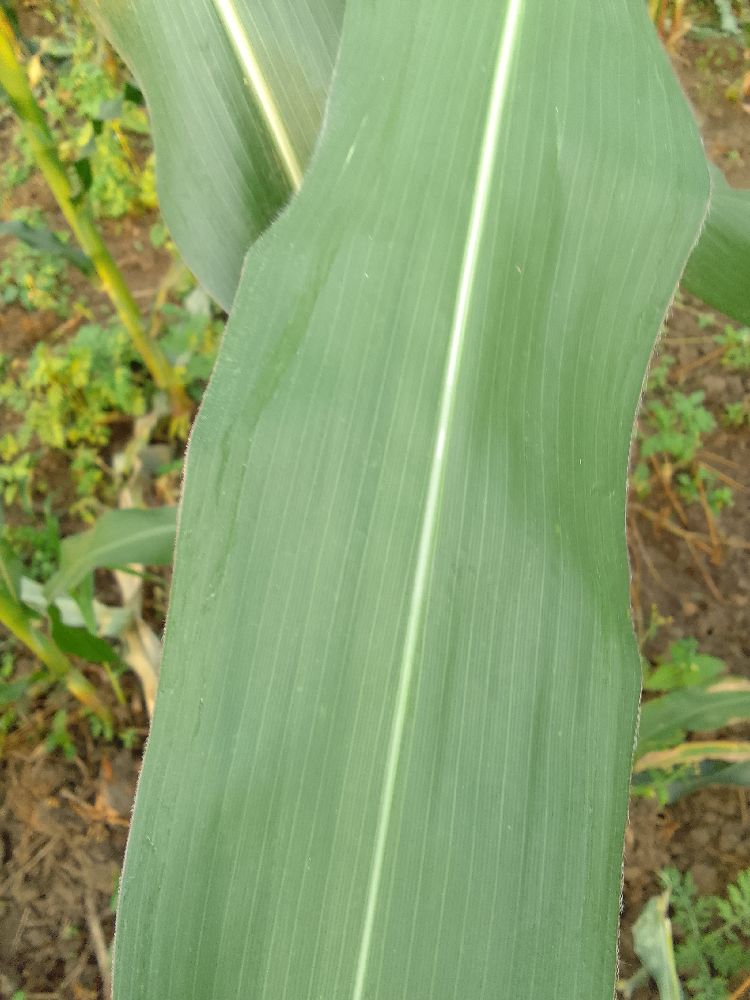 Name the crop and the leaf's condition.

maize, healthy
